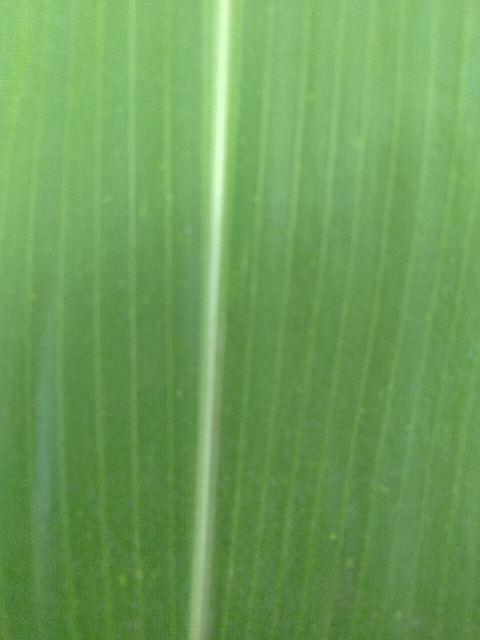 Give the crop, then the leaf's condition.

maize, healthy
